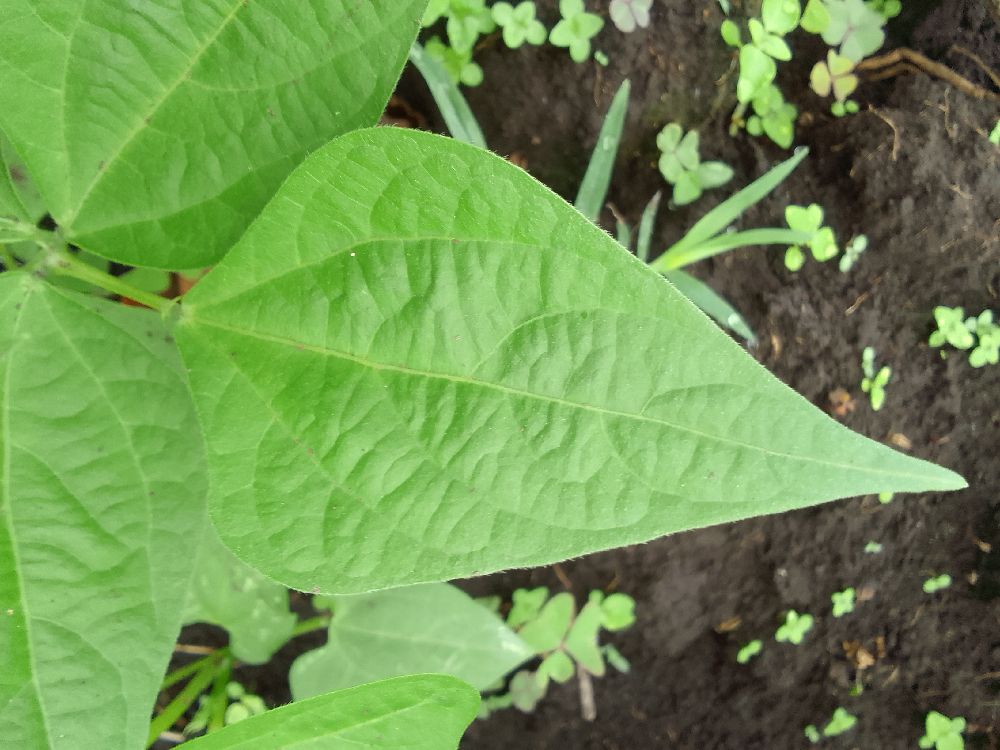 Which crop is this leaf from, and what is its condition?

common bean, healthy
